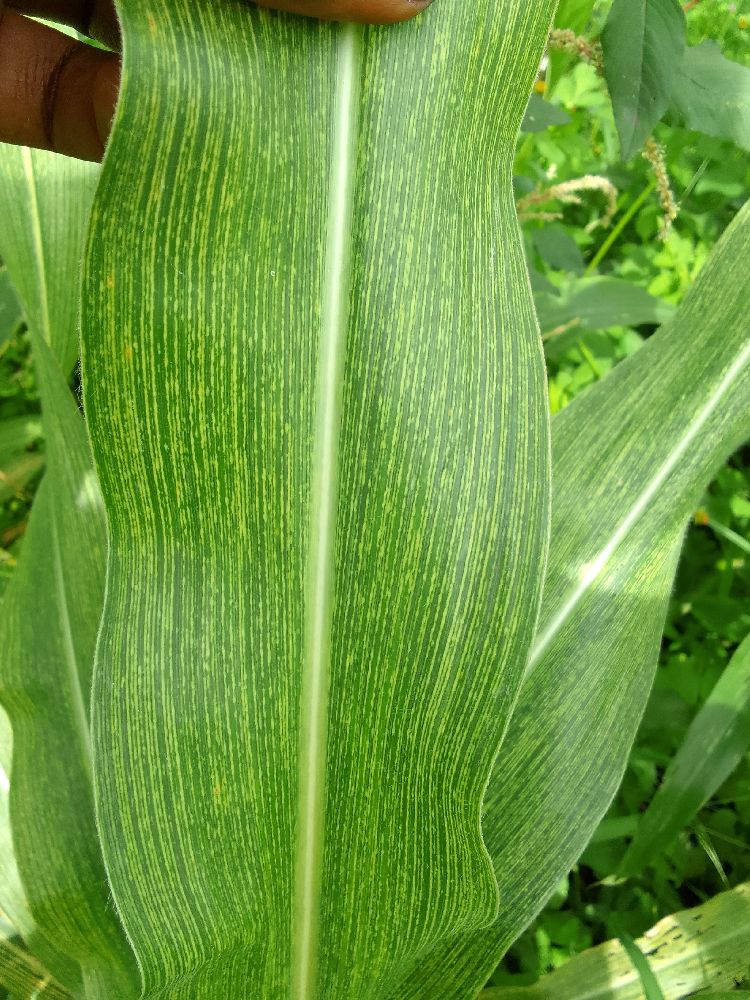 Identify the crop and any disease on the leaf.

maize, maize streak virus
